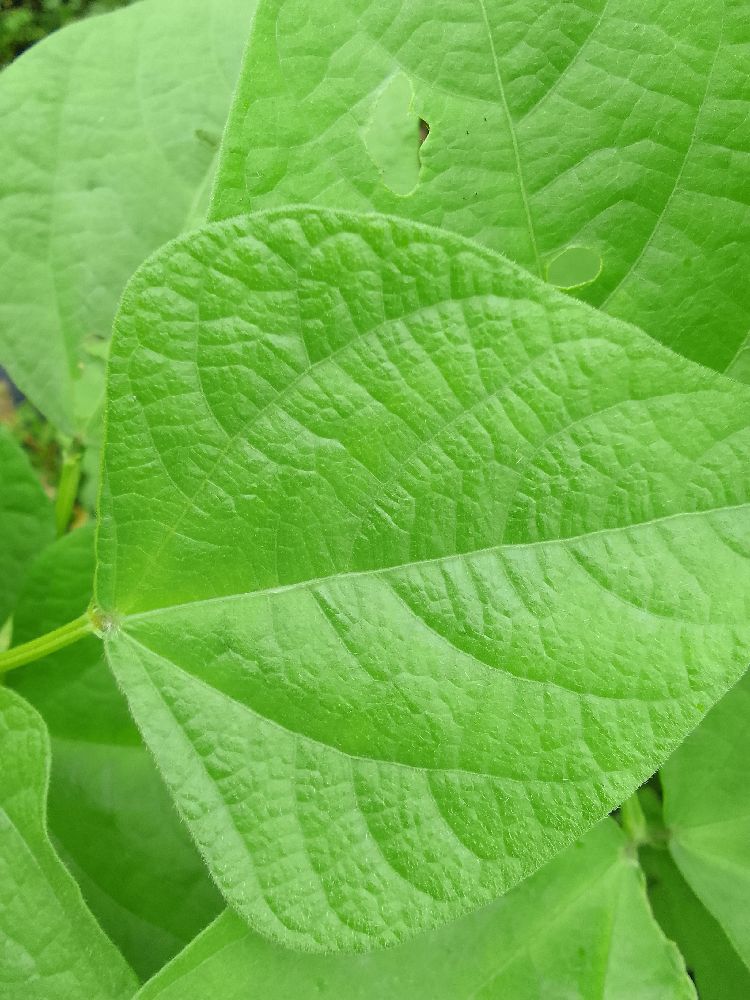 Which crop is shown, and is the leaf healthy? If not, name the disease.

maize, healthy
